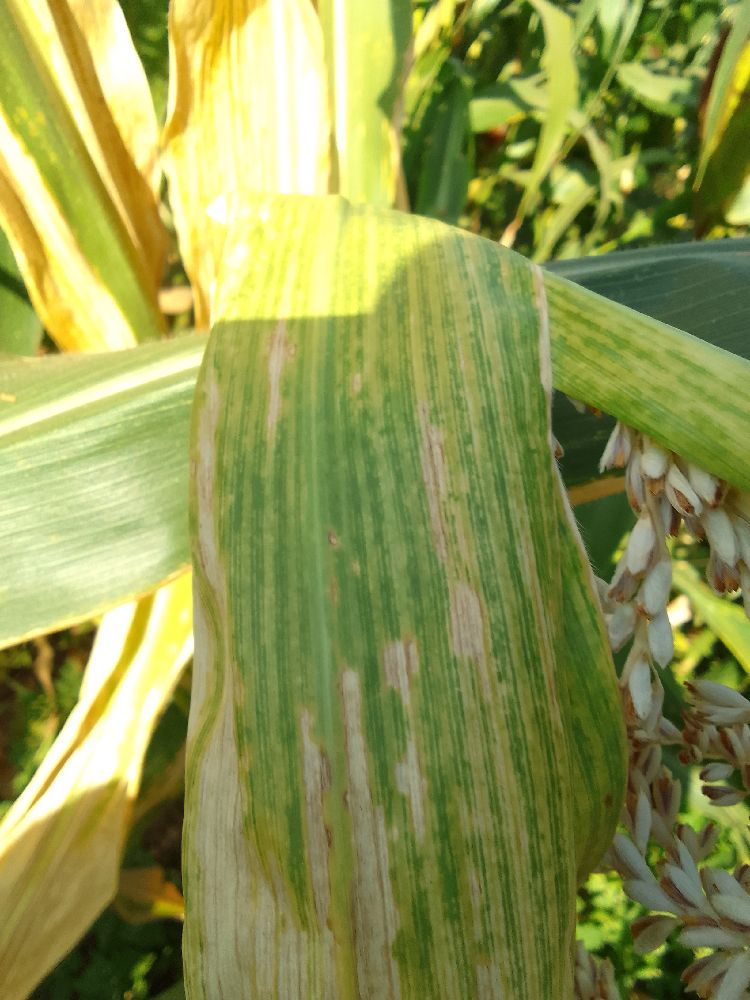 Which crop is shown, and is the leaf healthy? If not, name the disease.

maize, maize lethal necrosis
